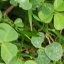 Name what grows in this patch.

unstructured weed
